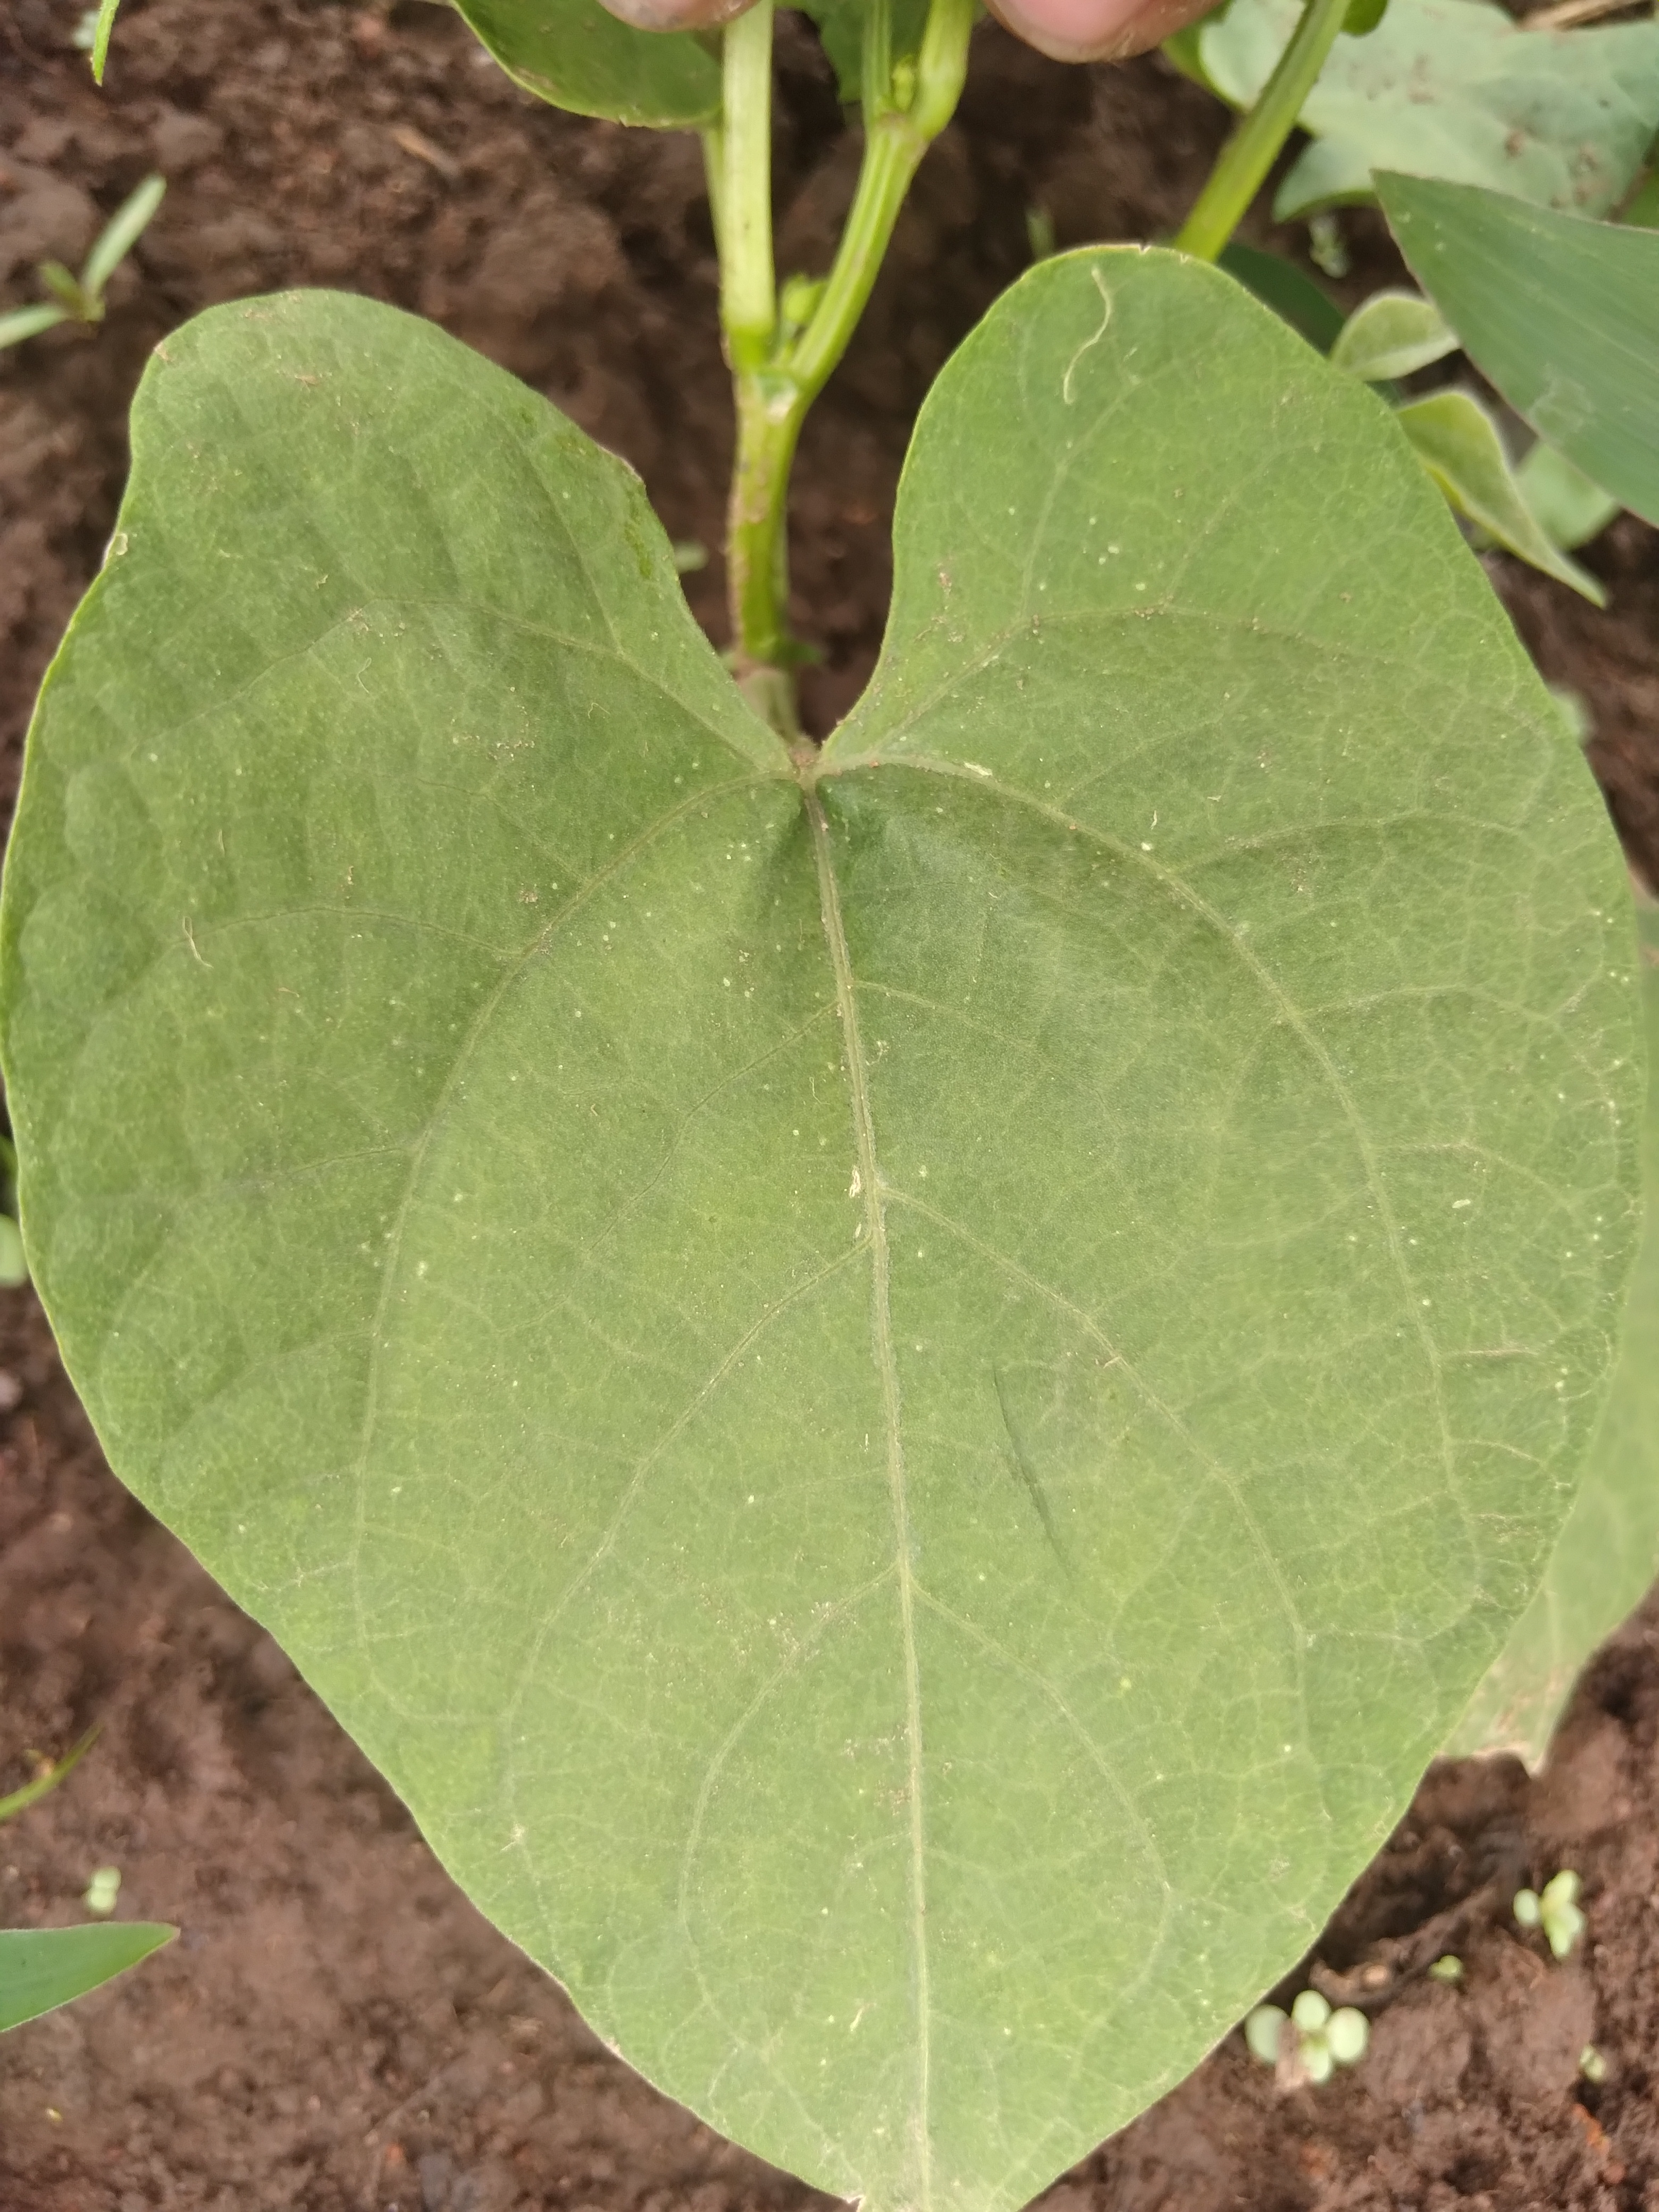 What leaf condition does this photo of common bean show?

healthy
